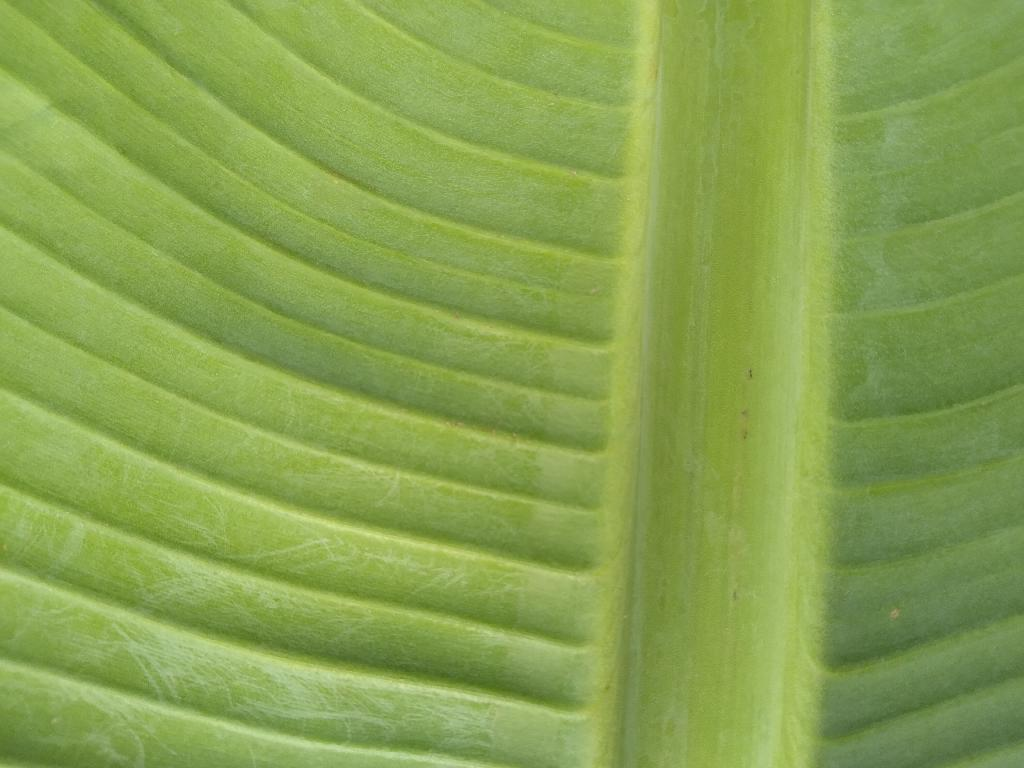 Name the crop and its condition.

banana, healthy
